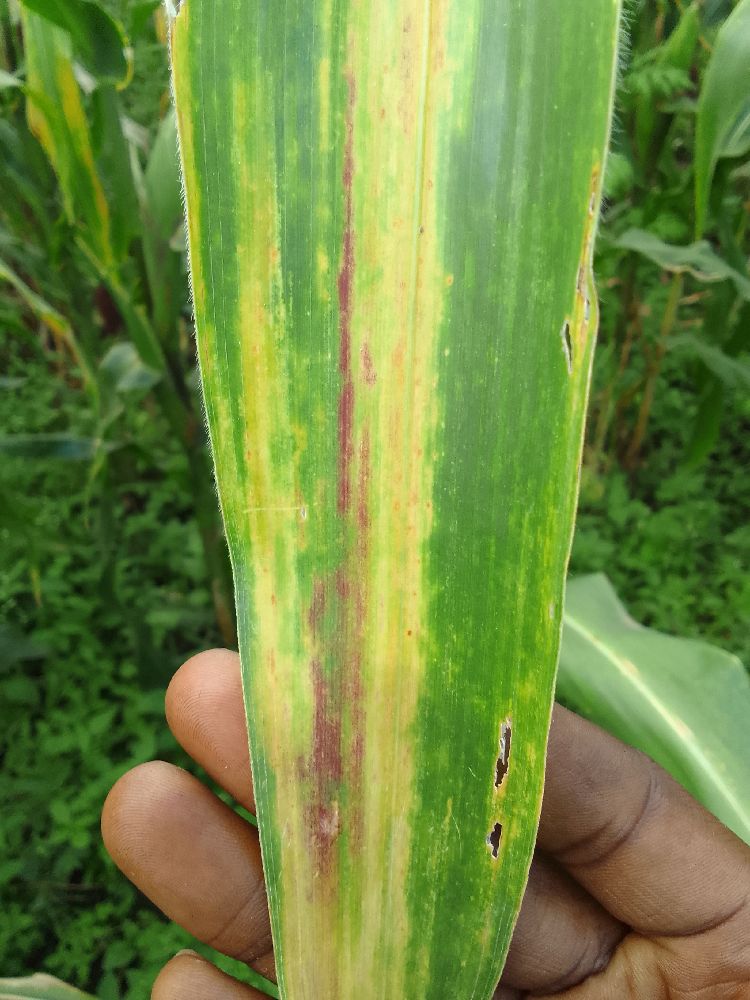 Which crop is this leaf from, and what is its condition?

maize, maize lethal necrosis
